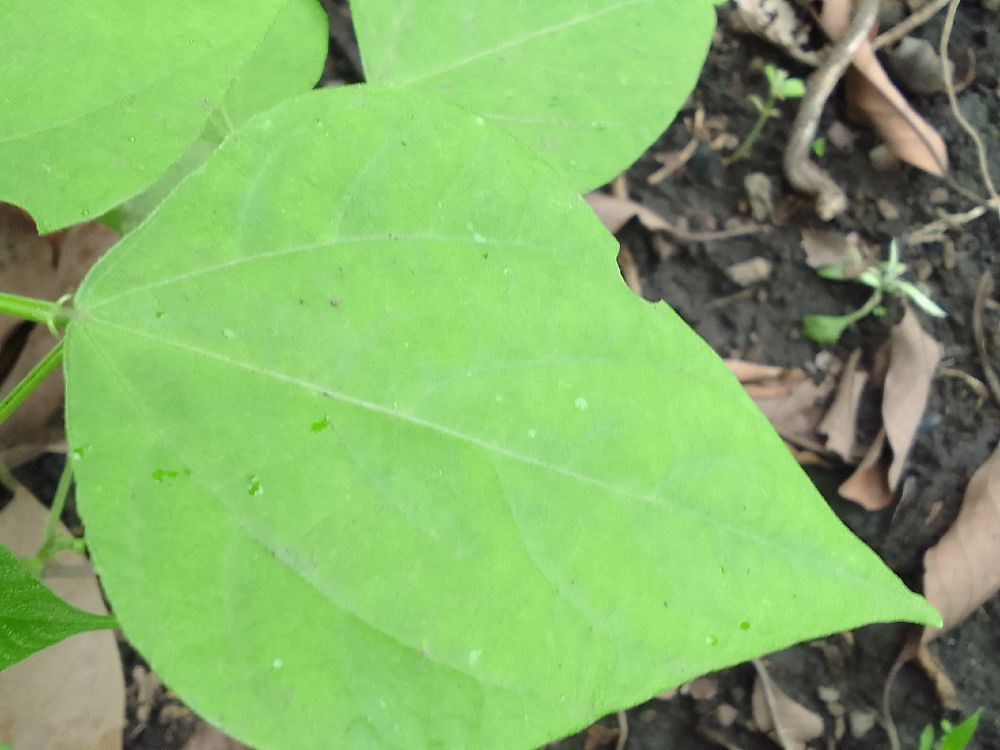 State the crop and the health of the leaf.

common bean, healthy
